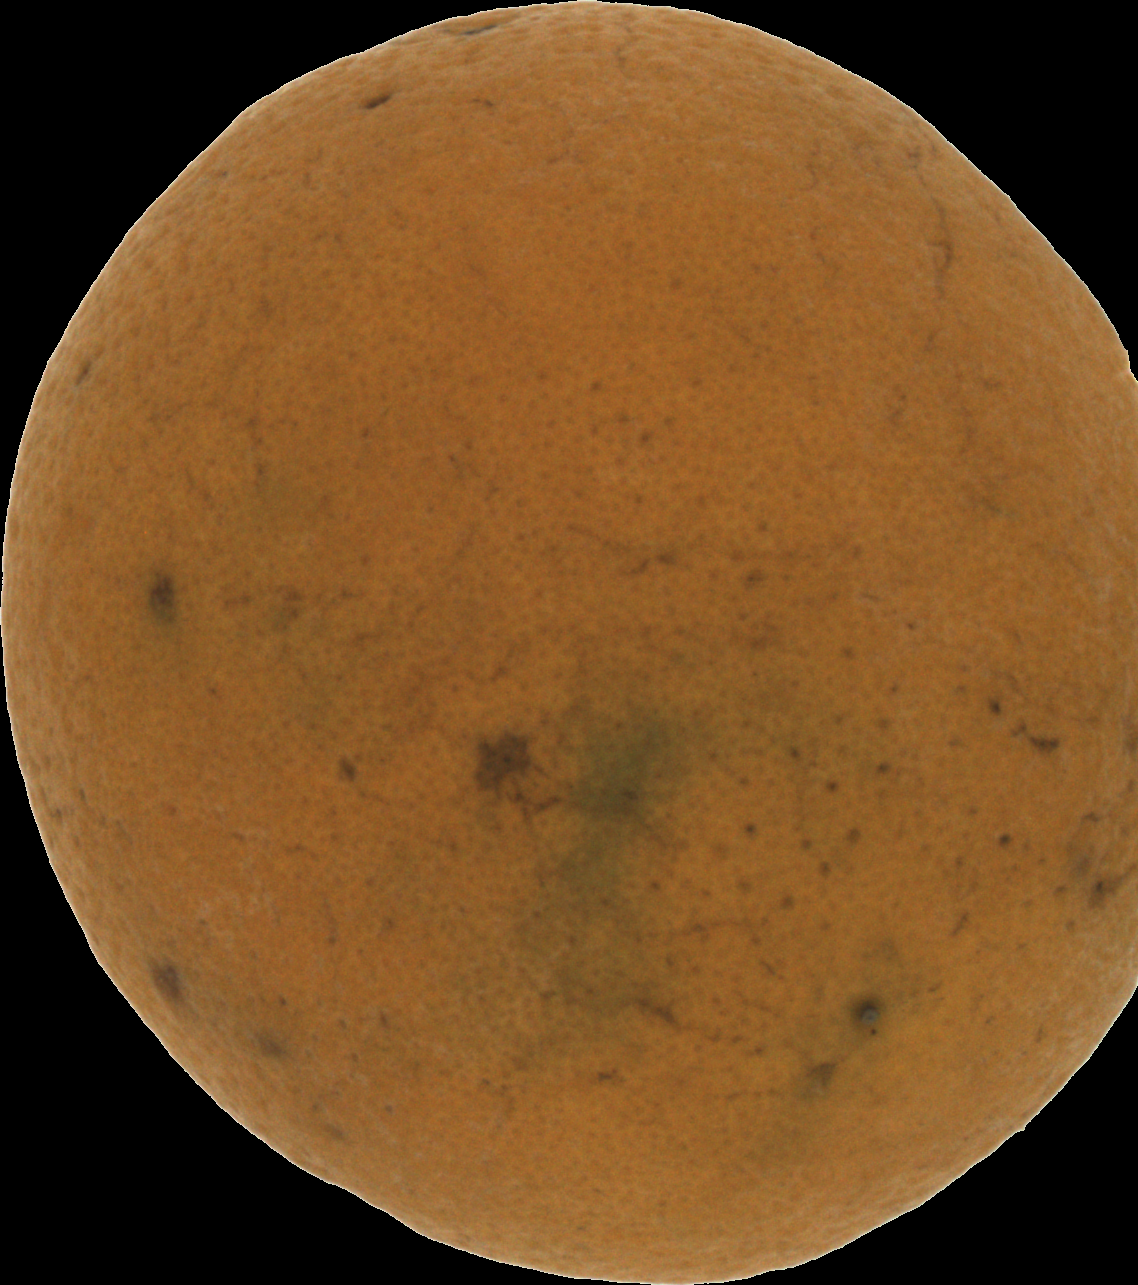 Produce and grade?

orange, bad
